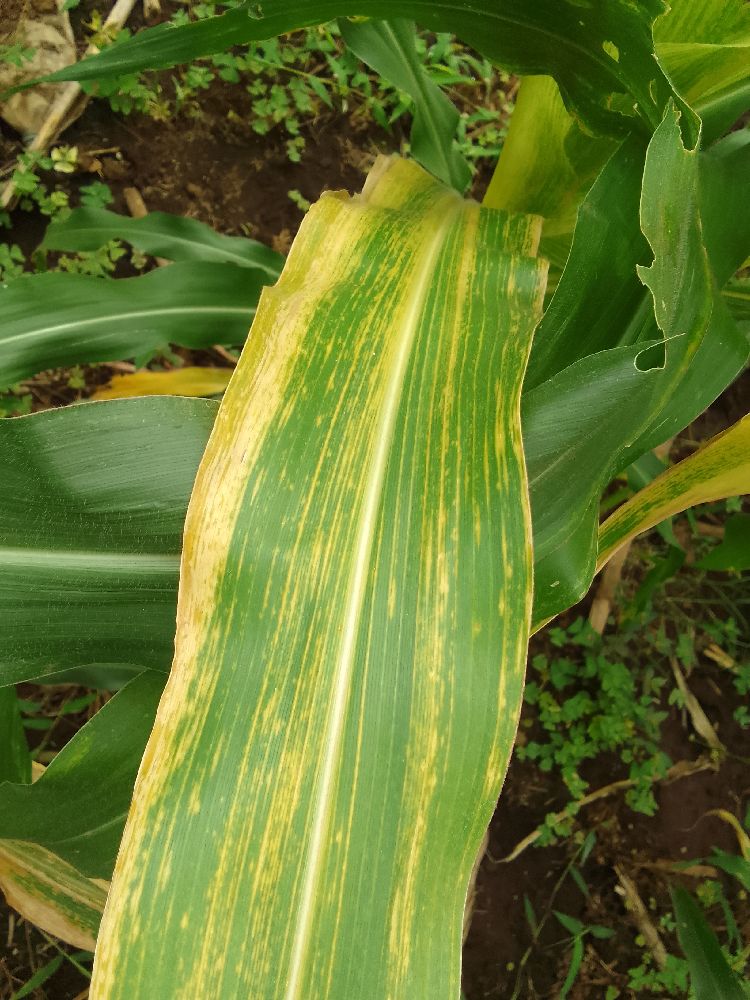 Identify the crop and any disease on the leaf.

maize, maize lethal necrosis
